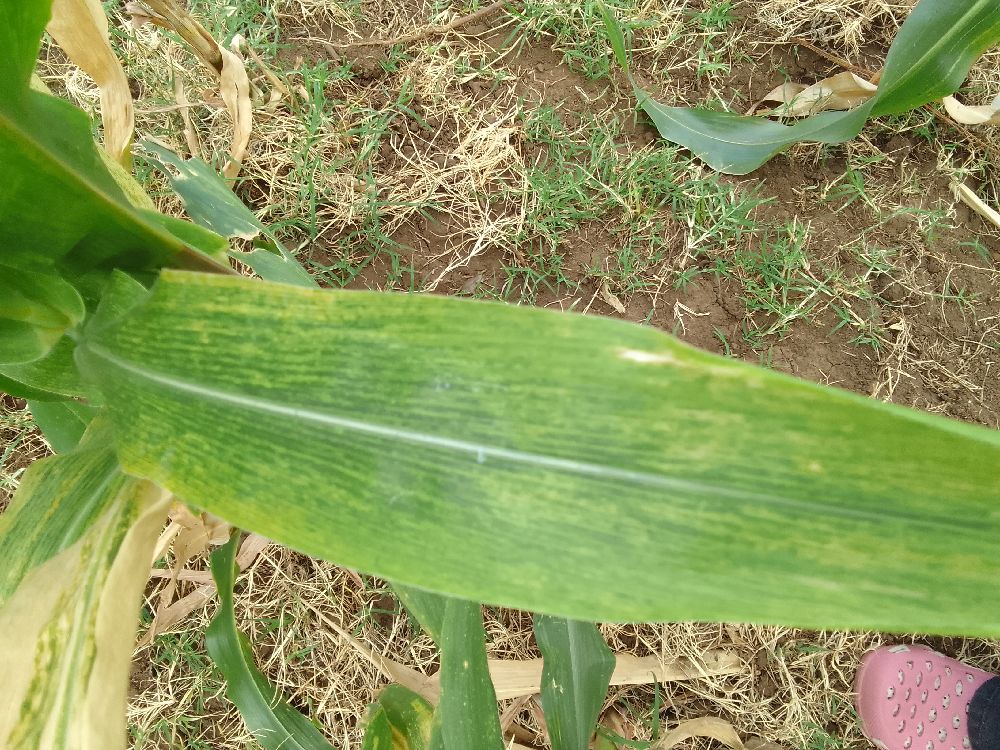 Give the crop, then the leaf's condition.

maize, maize lethal necrosis
